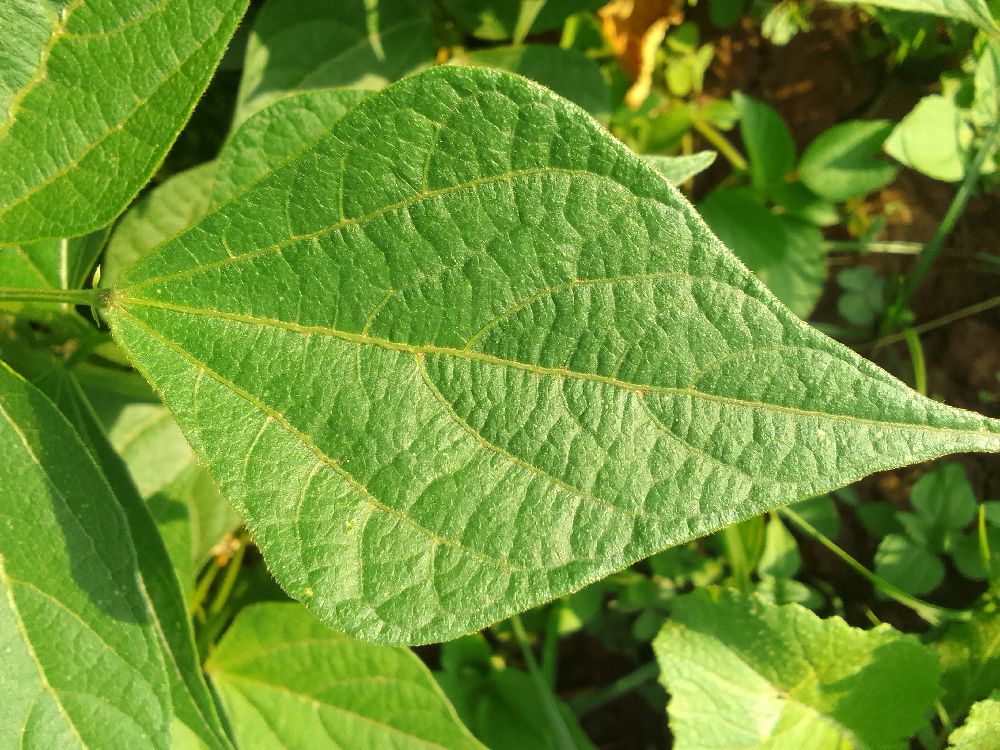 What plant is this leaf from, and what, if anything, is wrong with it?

common bean, healthy
